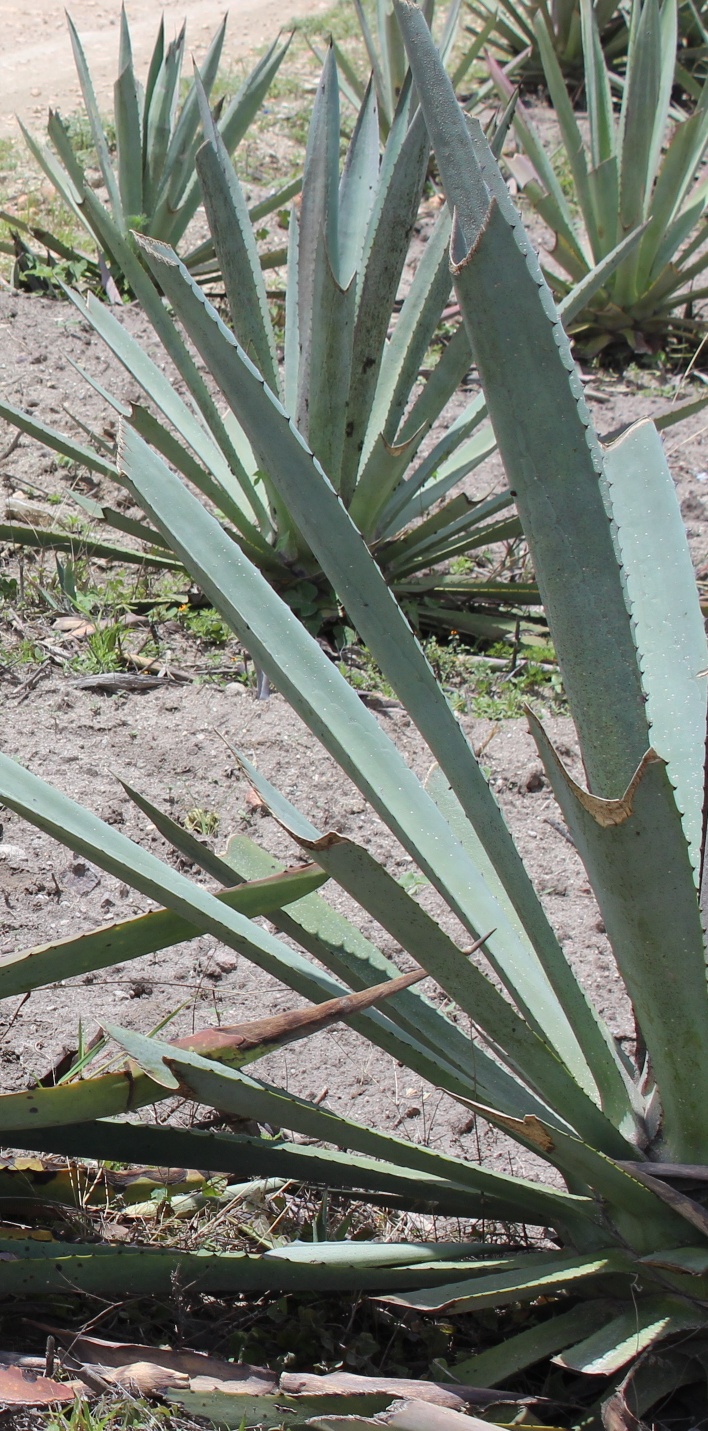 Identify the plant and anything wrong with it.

agave, healthy
